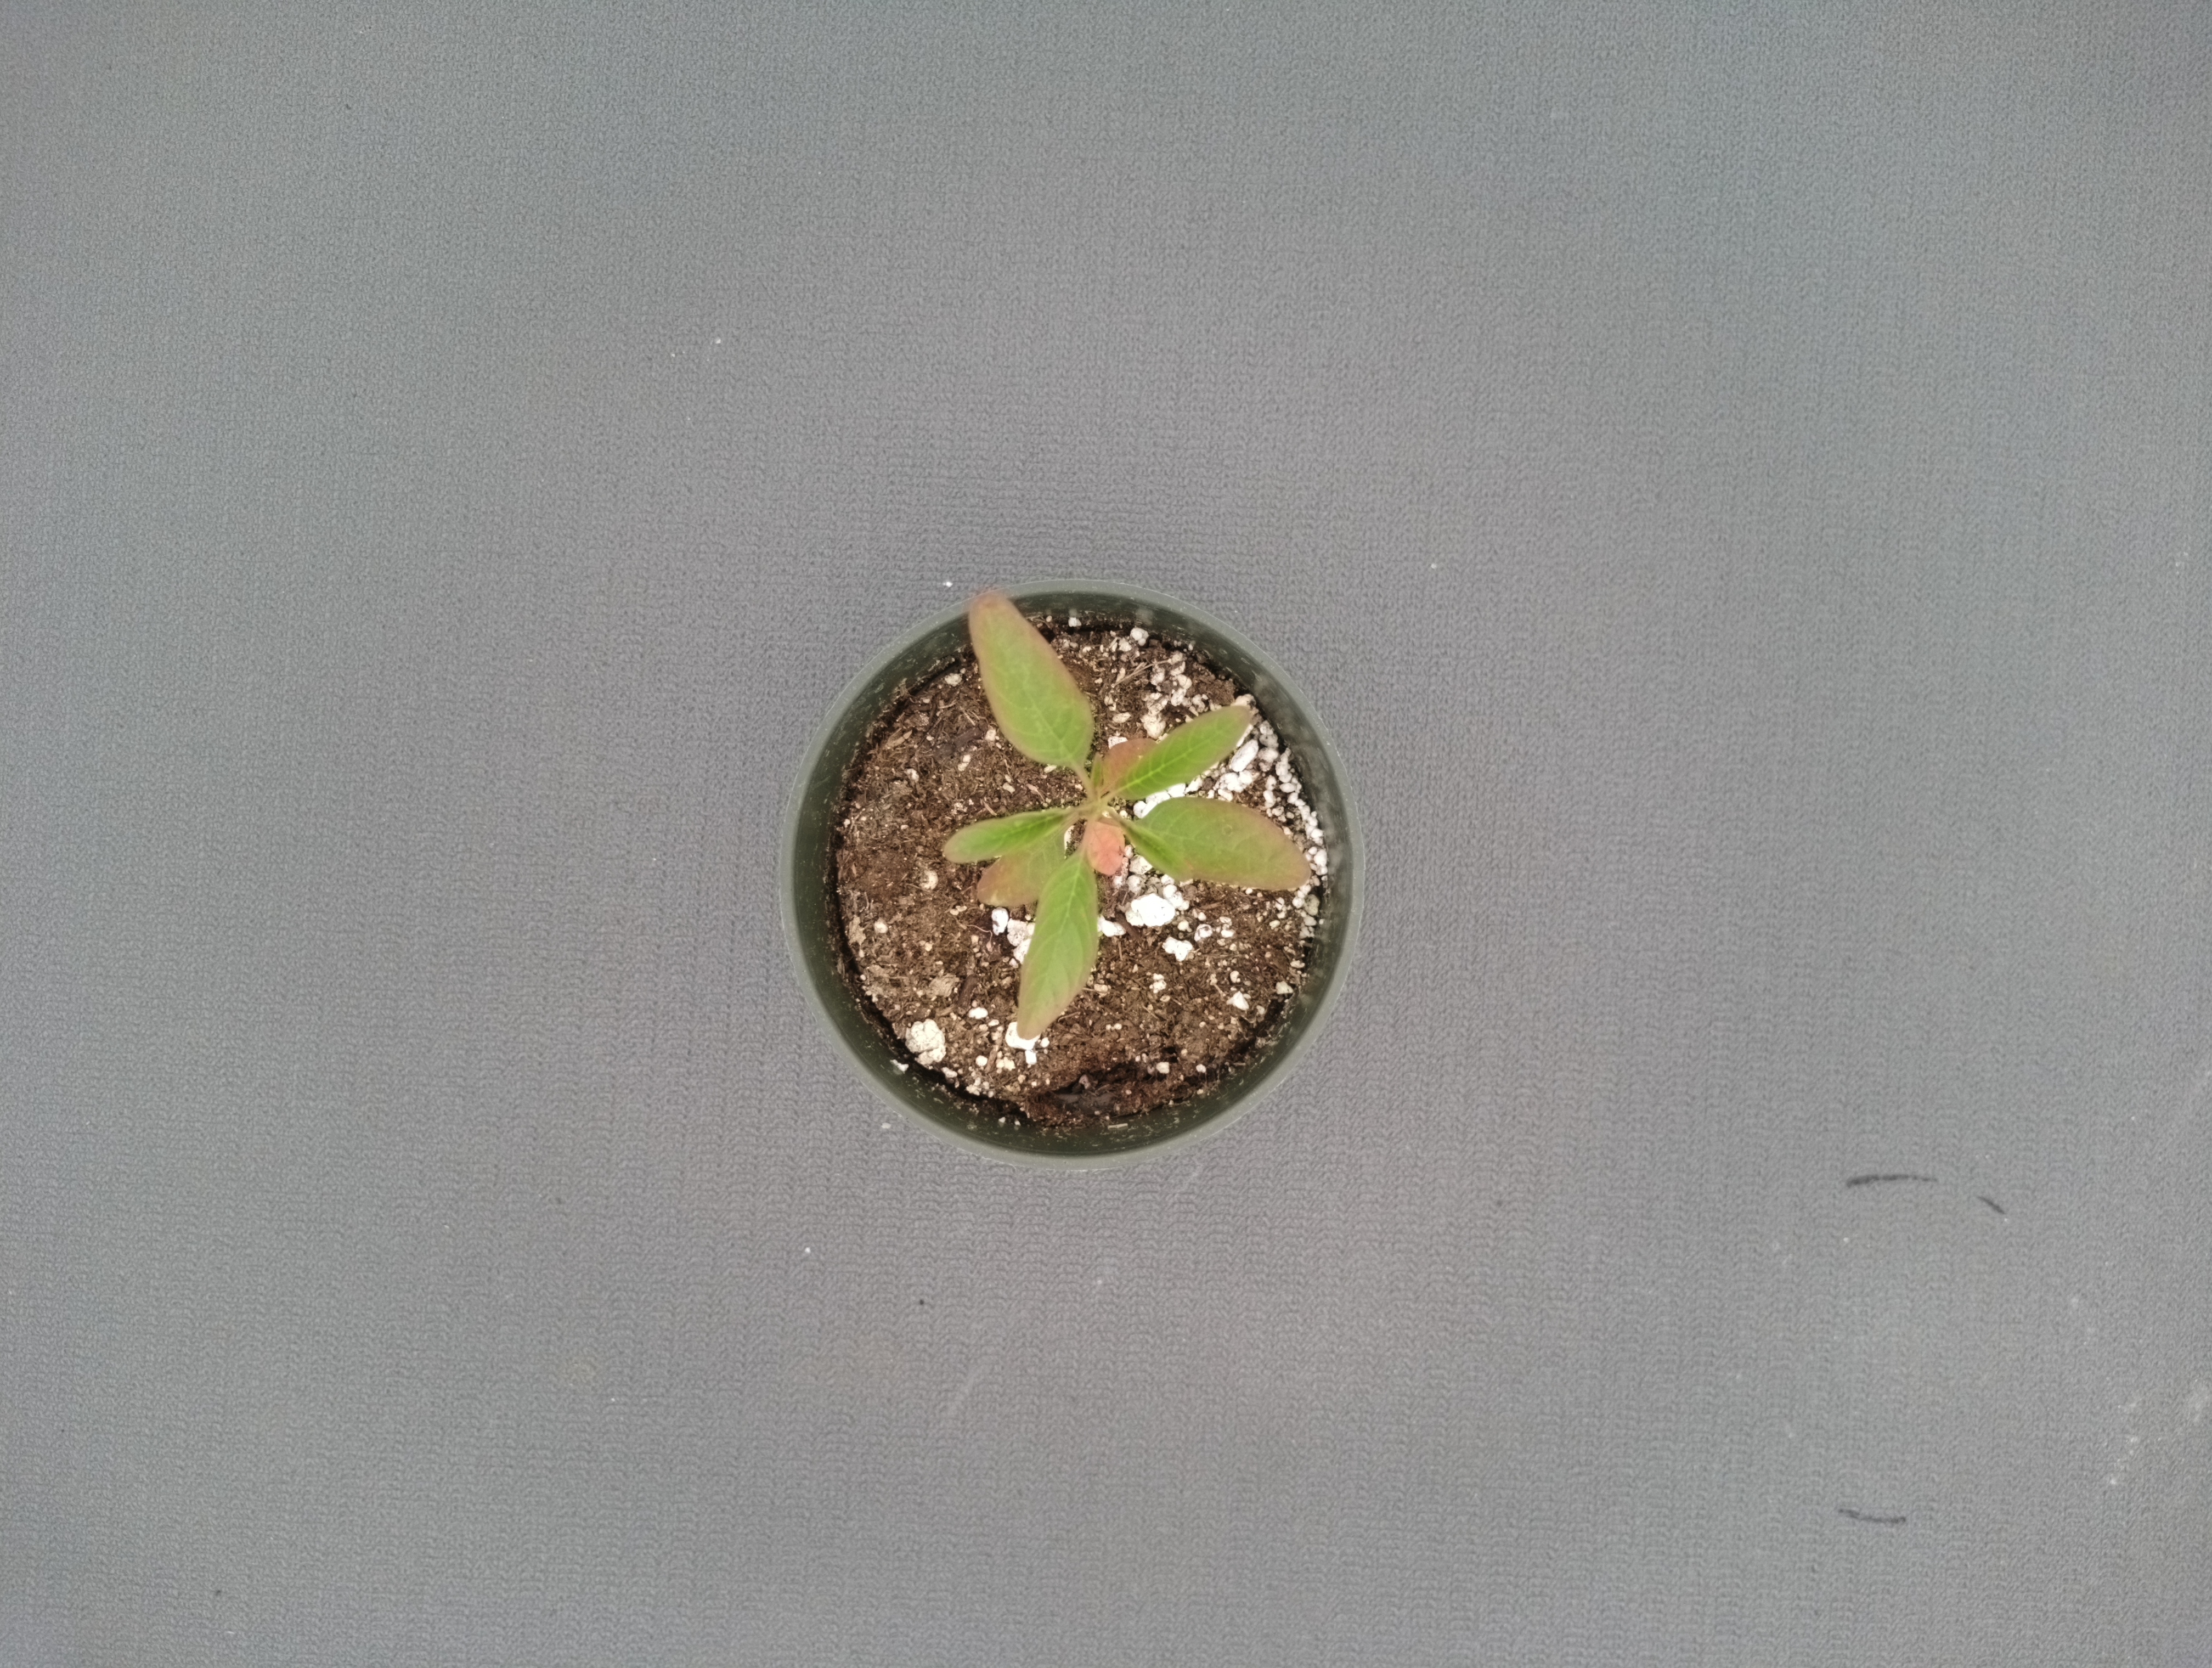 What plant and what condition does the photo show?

waterhemp, chlorosis only
